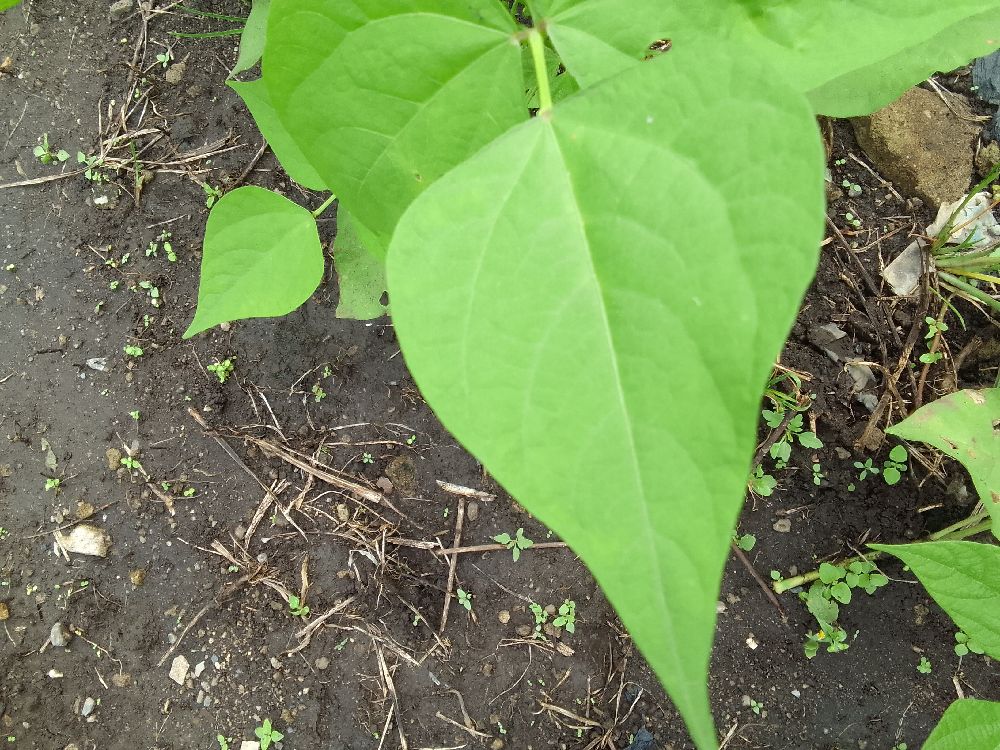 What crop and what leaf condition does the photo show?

common bean, healthy
